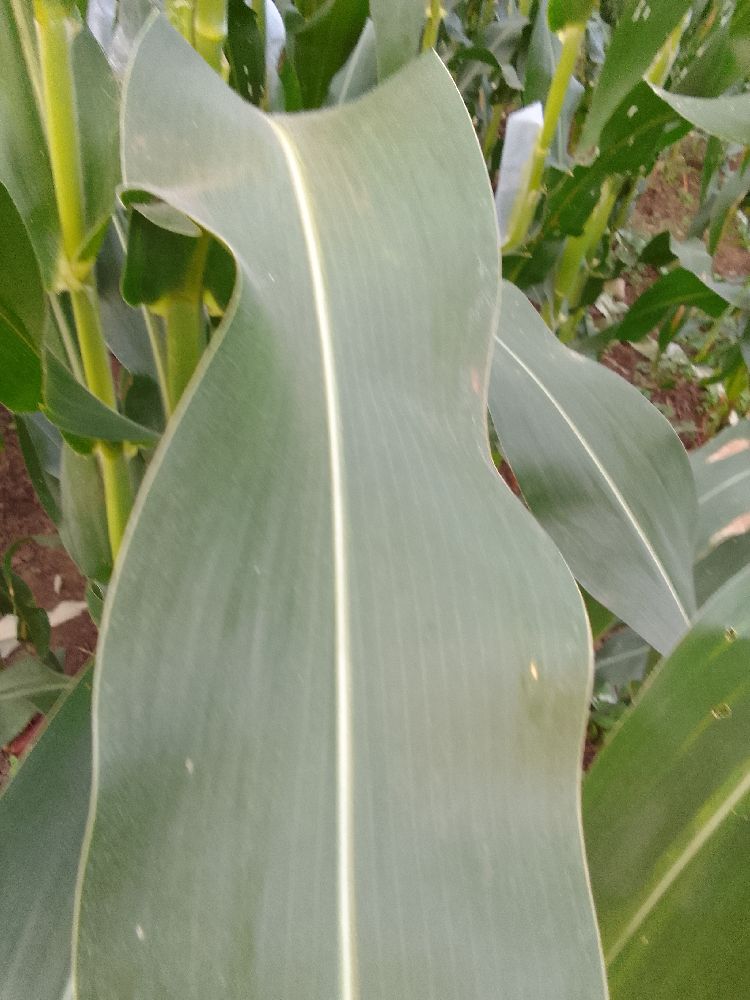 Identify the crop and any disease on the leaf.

maize, healthy
